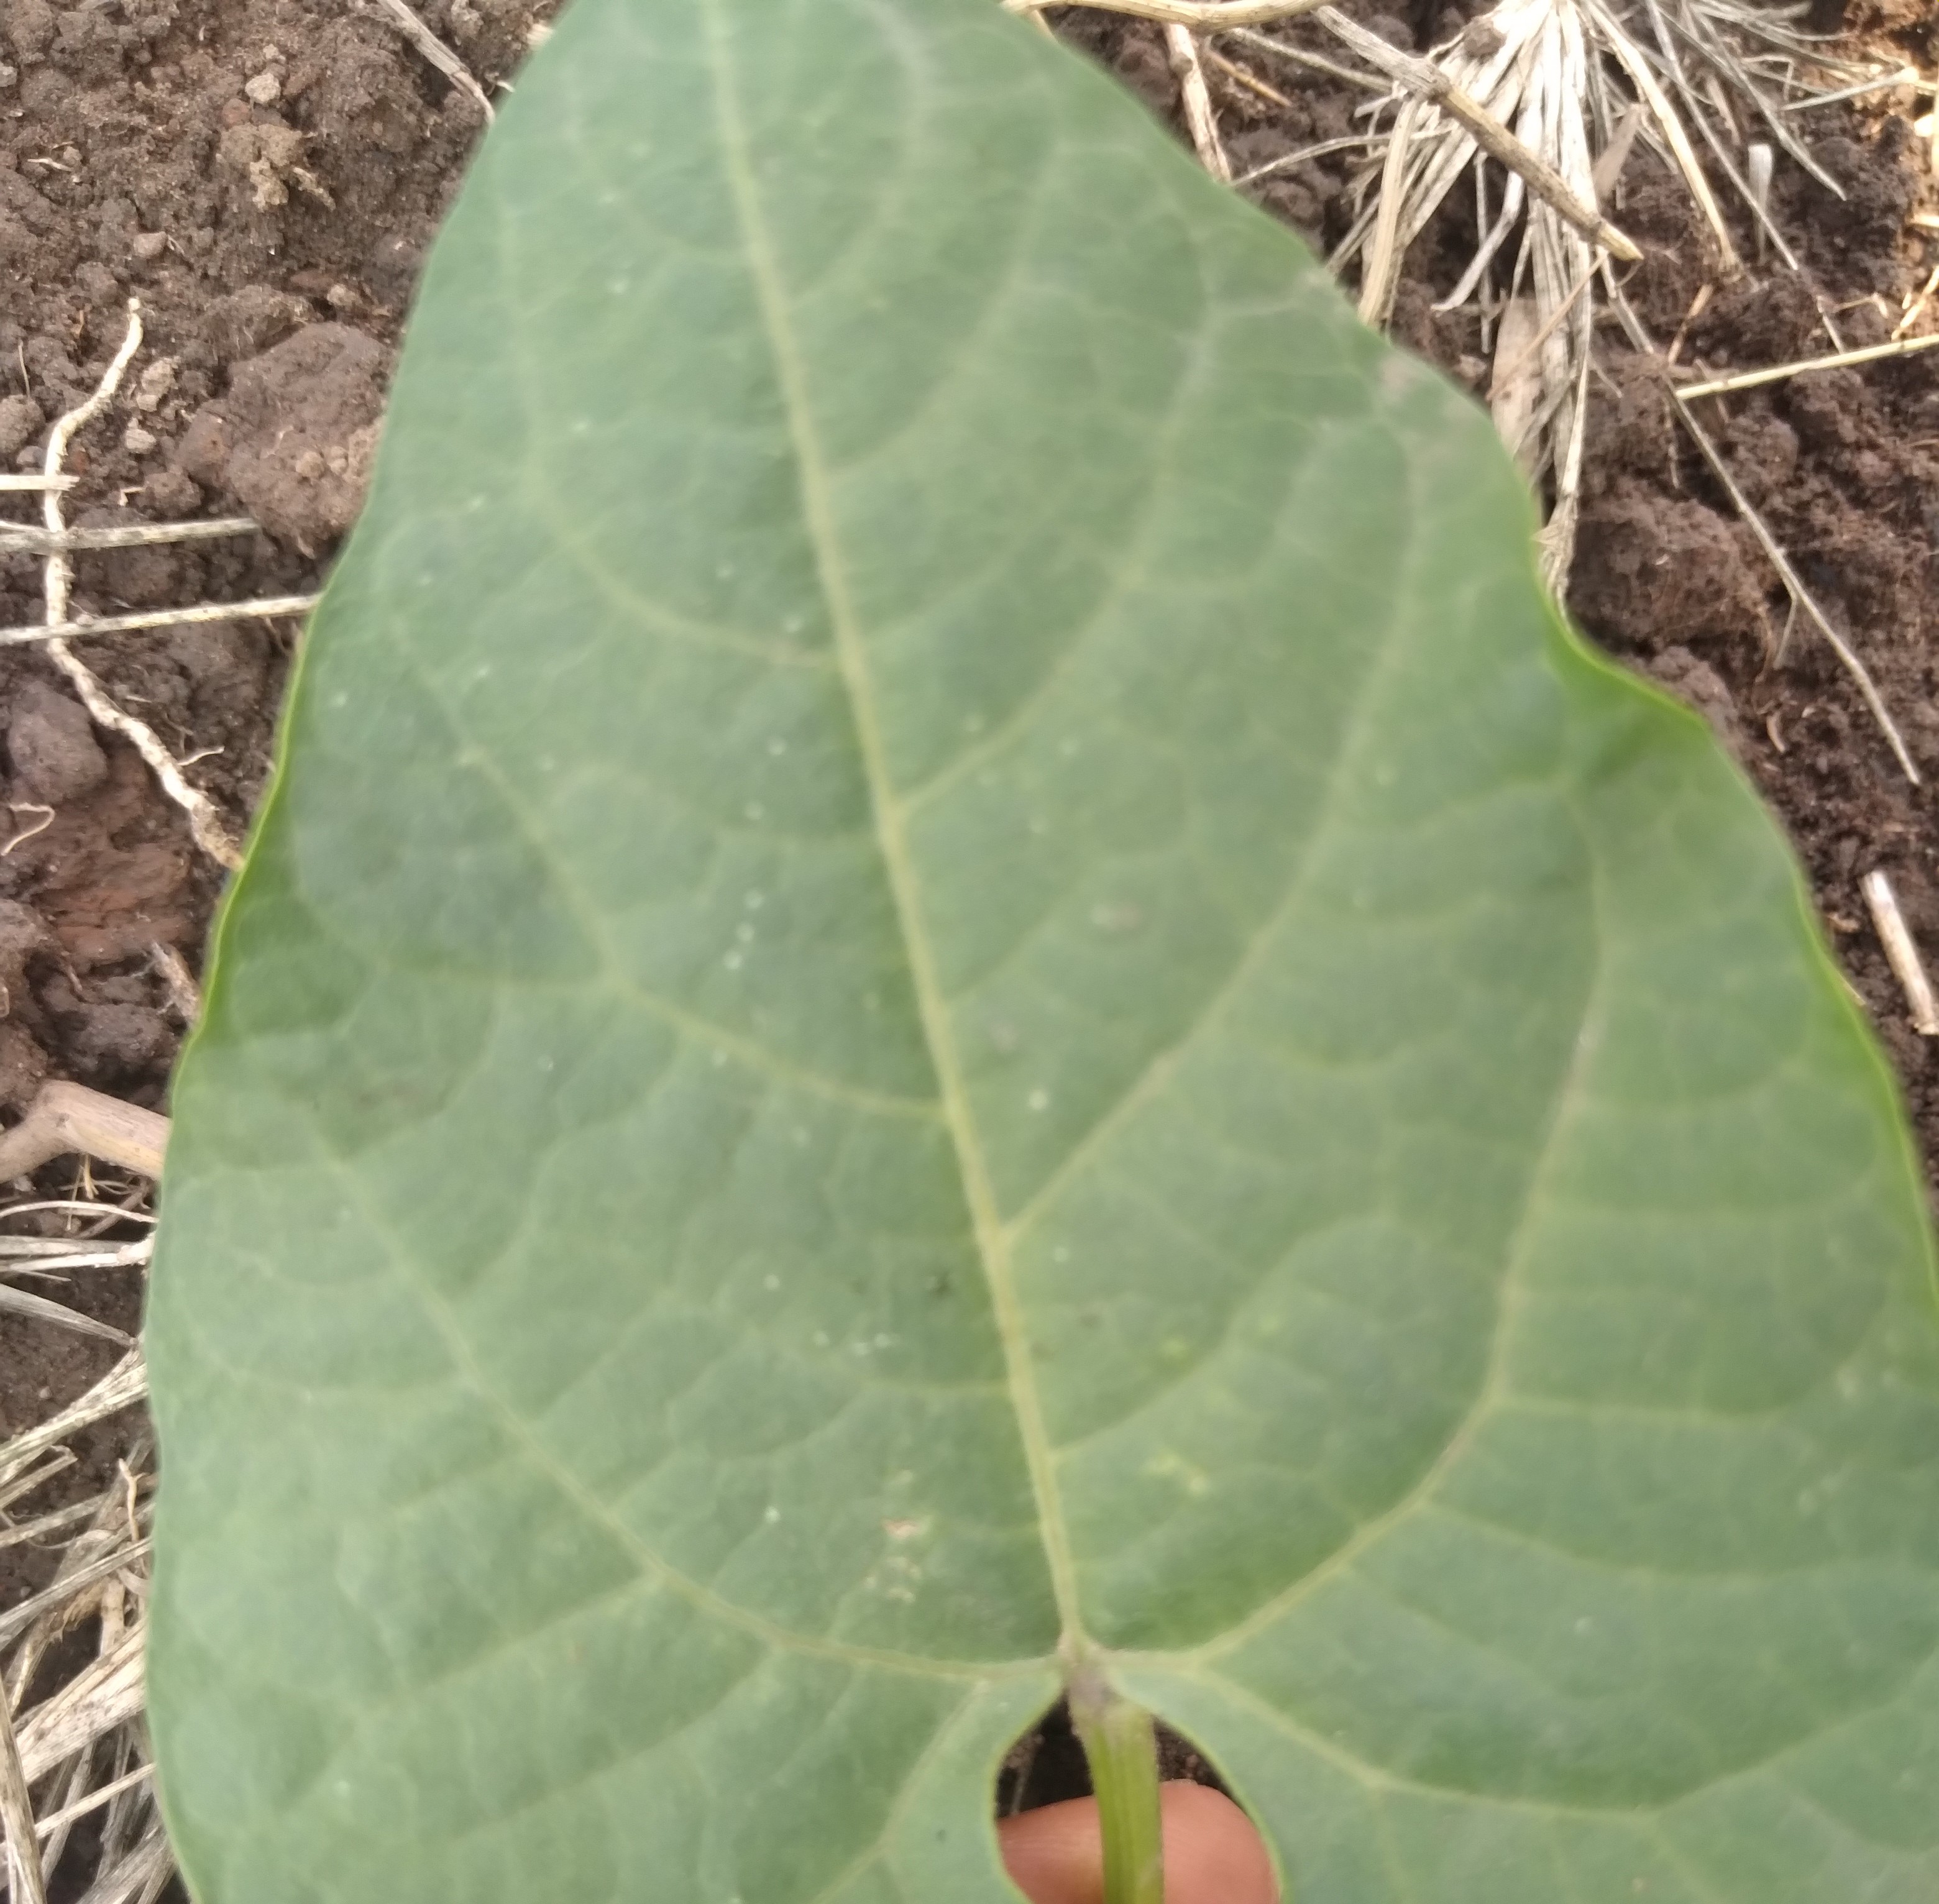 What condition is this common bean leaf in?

healthy
